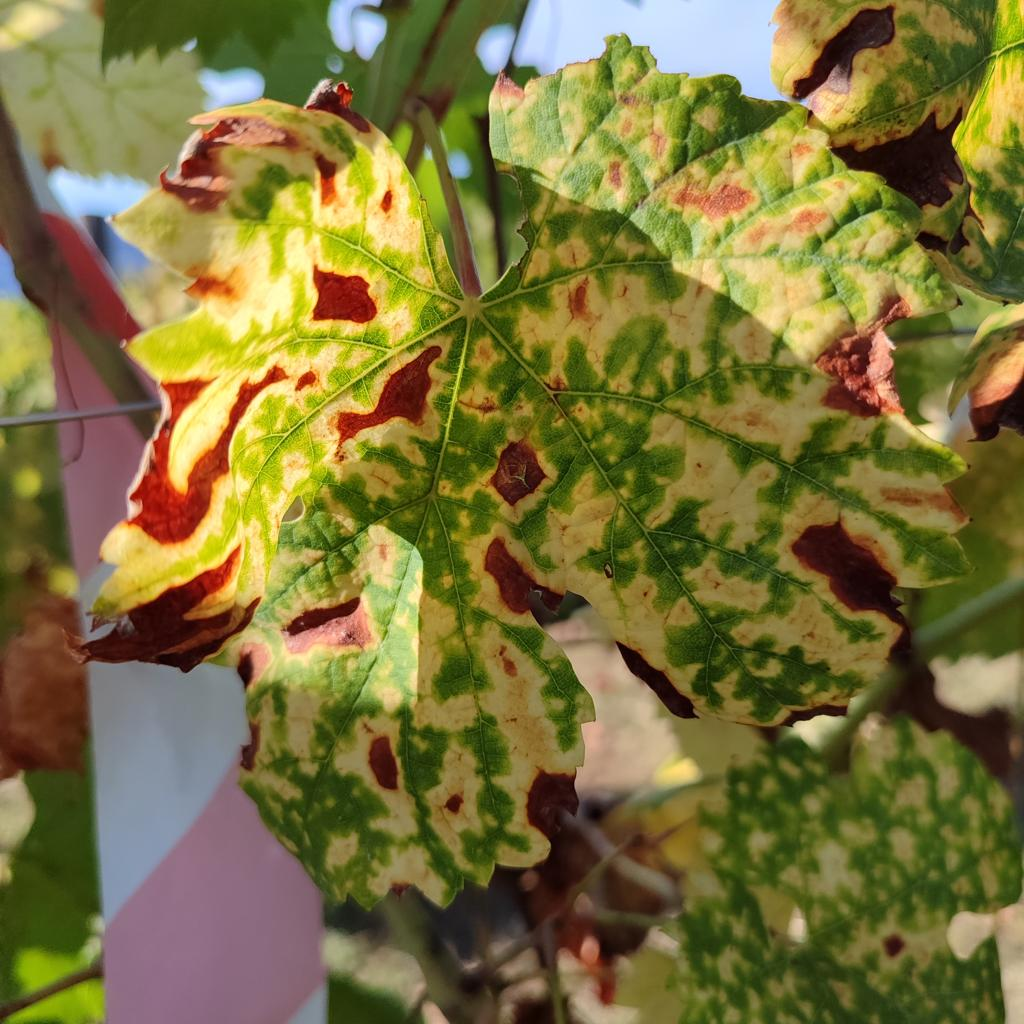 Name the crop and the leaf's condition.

grapevine, esca complex
